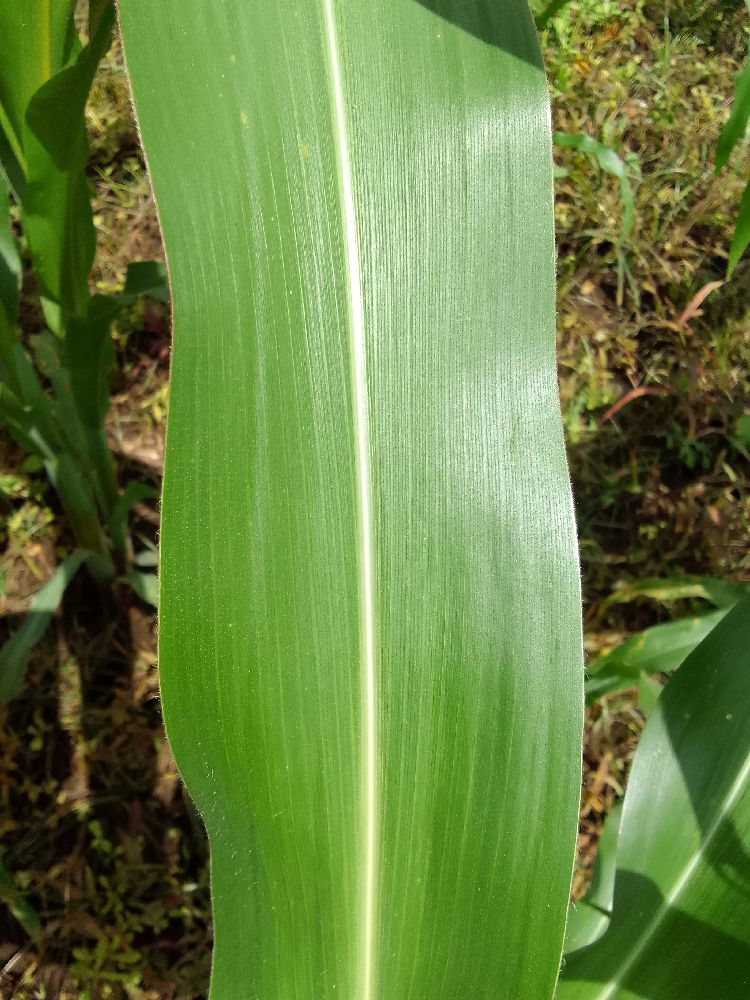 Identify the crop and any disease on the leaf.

maize, healthy
